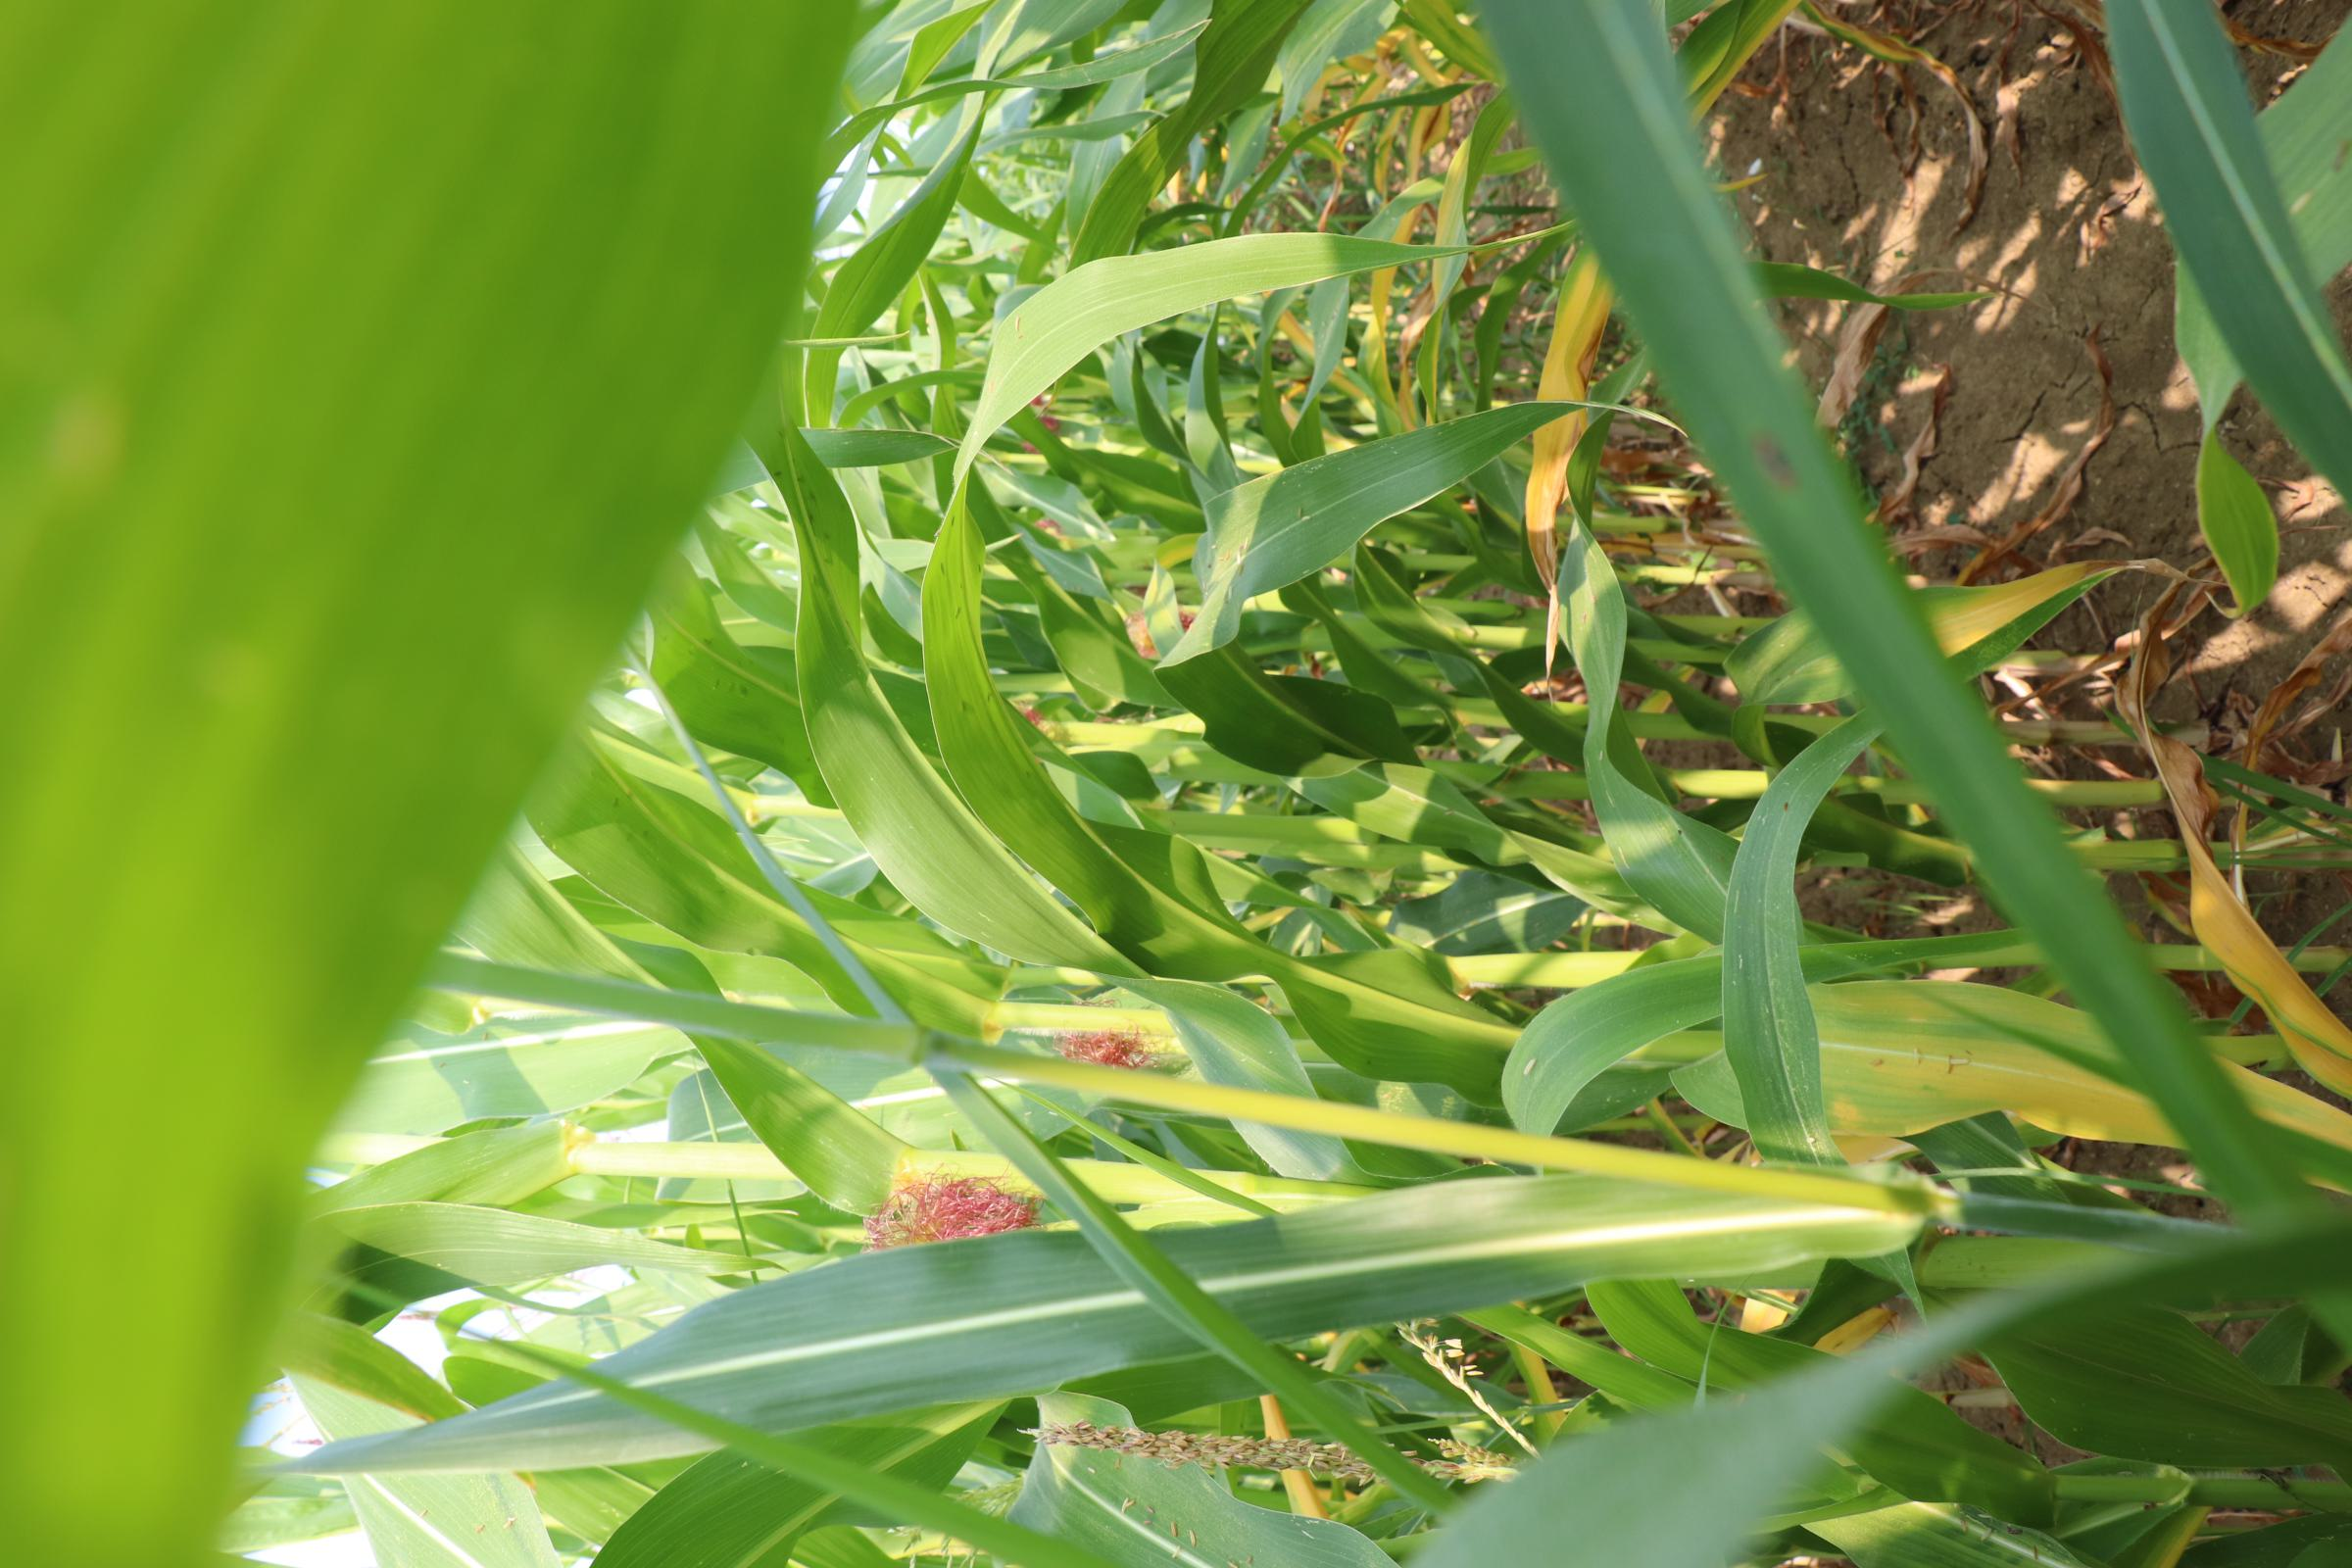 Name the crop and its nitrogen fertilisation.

maize, no added nitrogen
